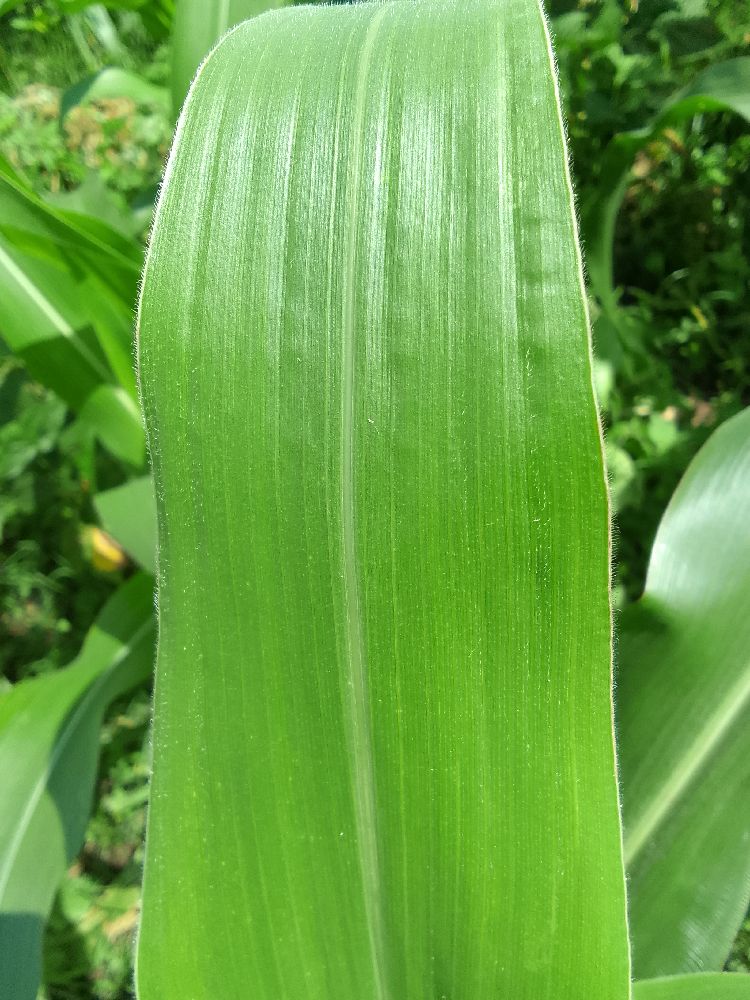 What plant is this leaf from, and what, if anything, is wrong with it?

maize, healthy
